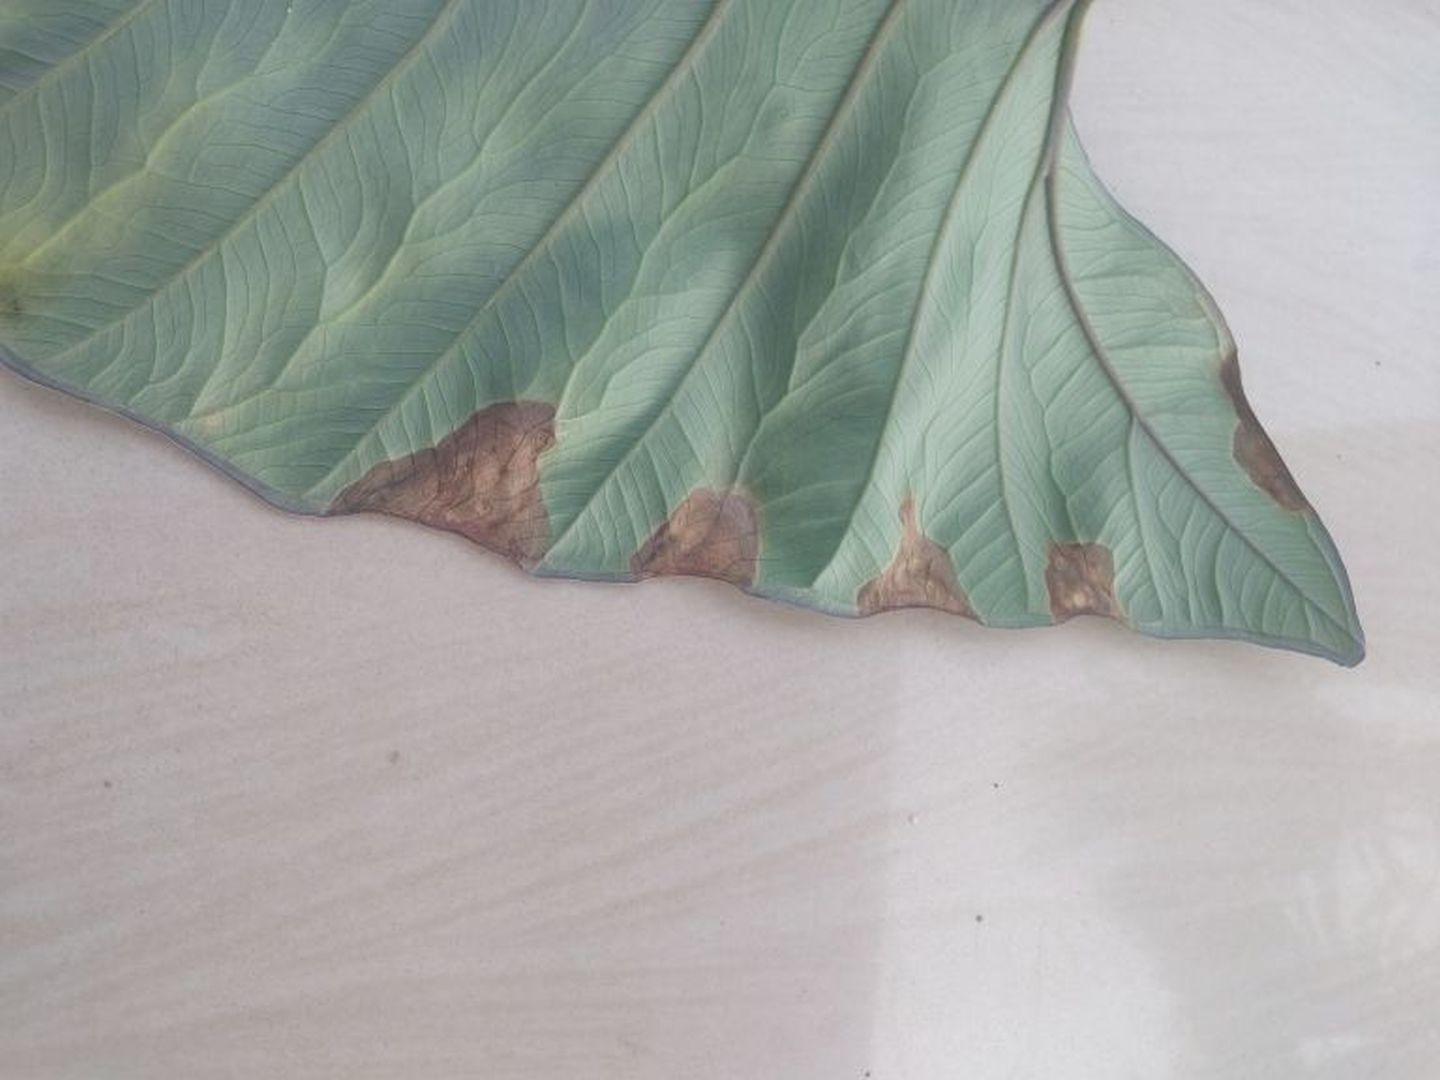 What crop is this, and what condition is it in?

taro, leaf blight
